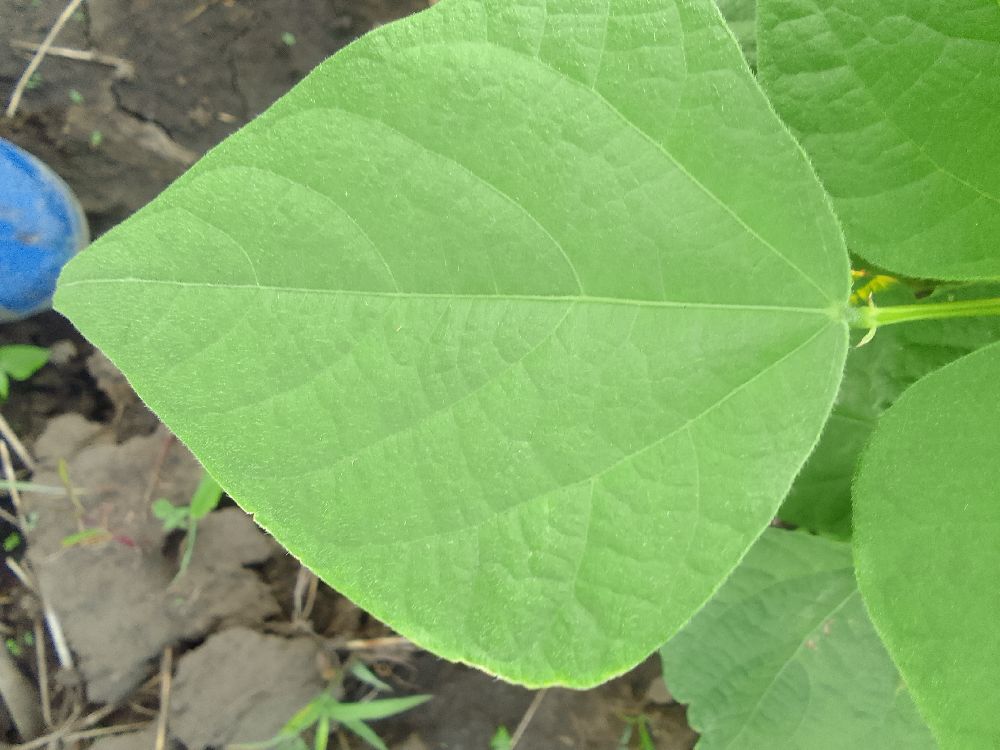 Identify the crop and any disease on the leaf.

common bean, healthy
